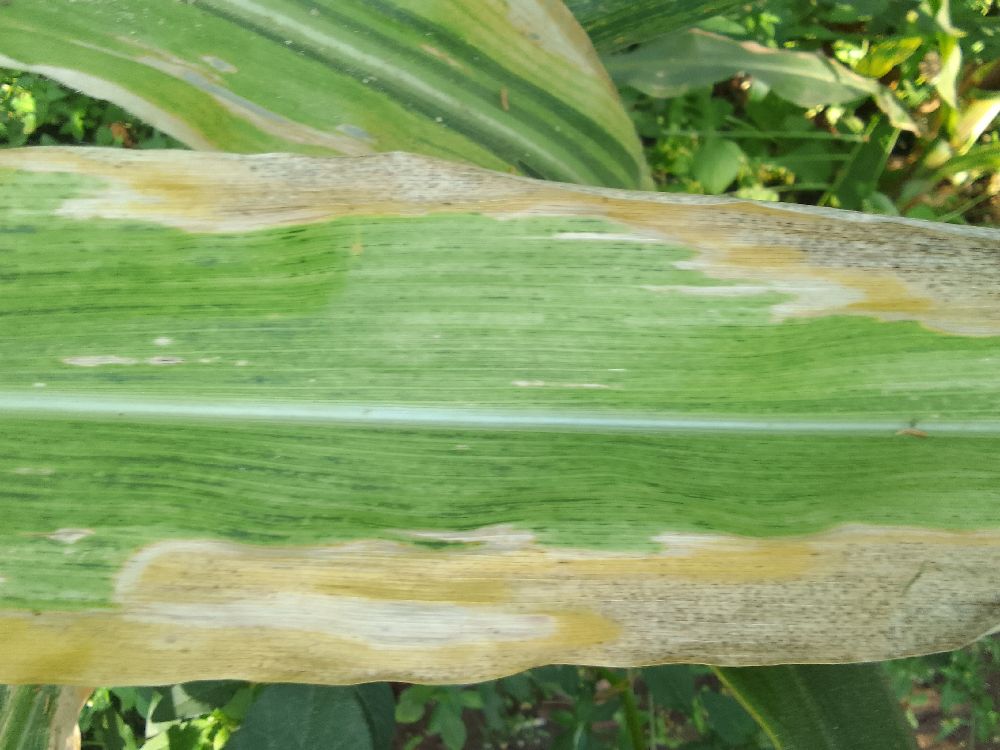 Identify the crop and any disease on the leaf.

maize, maize lethal necrosis
